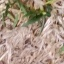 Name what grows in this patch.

grass
